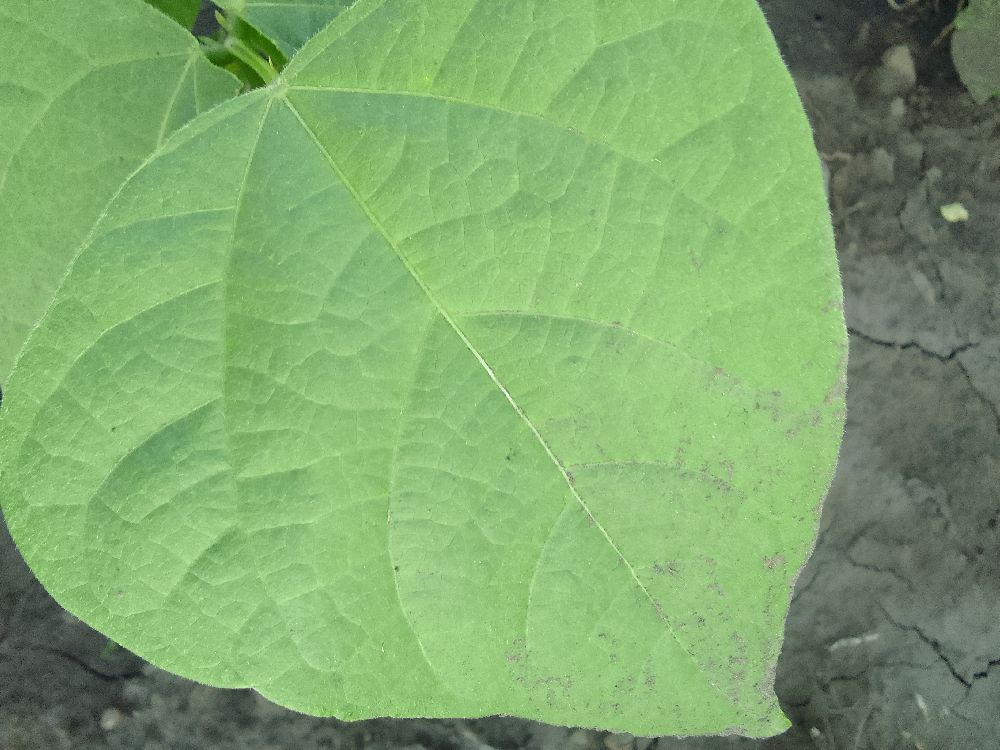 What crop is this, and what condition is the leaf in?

common bean, healthy
